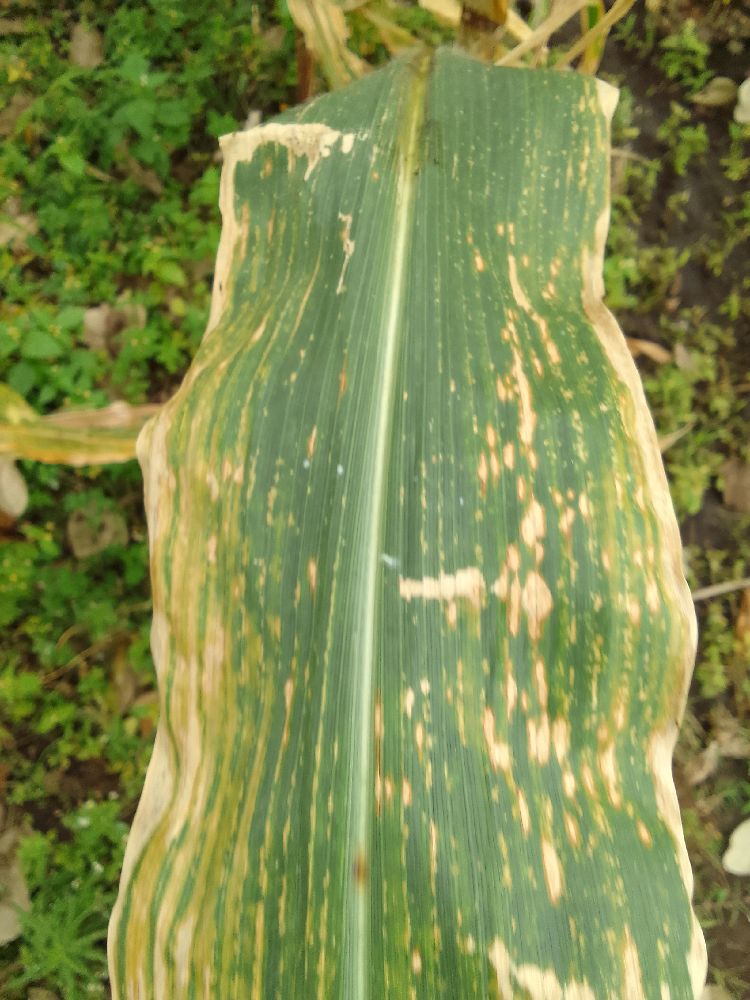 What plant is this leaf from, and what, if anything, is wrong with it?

maize, maize lethal necrosis
